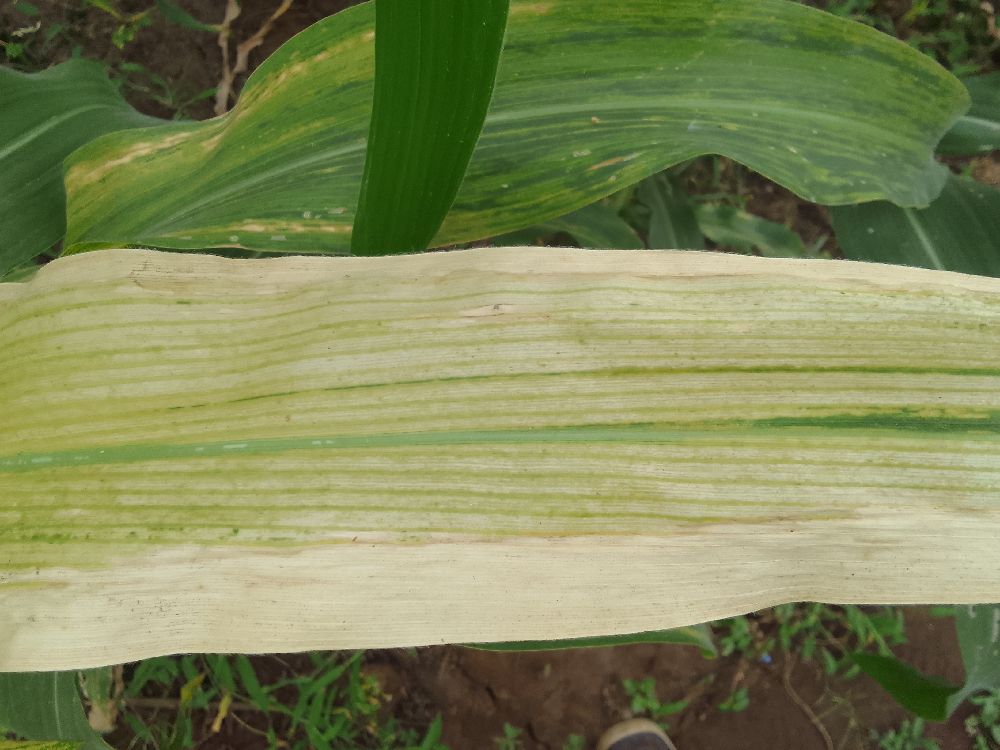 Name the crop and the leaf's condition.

maize, maize lethal necrosis
